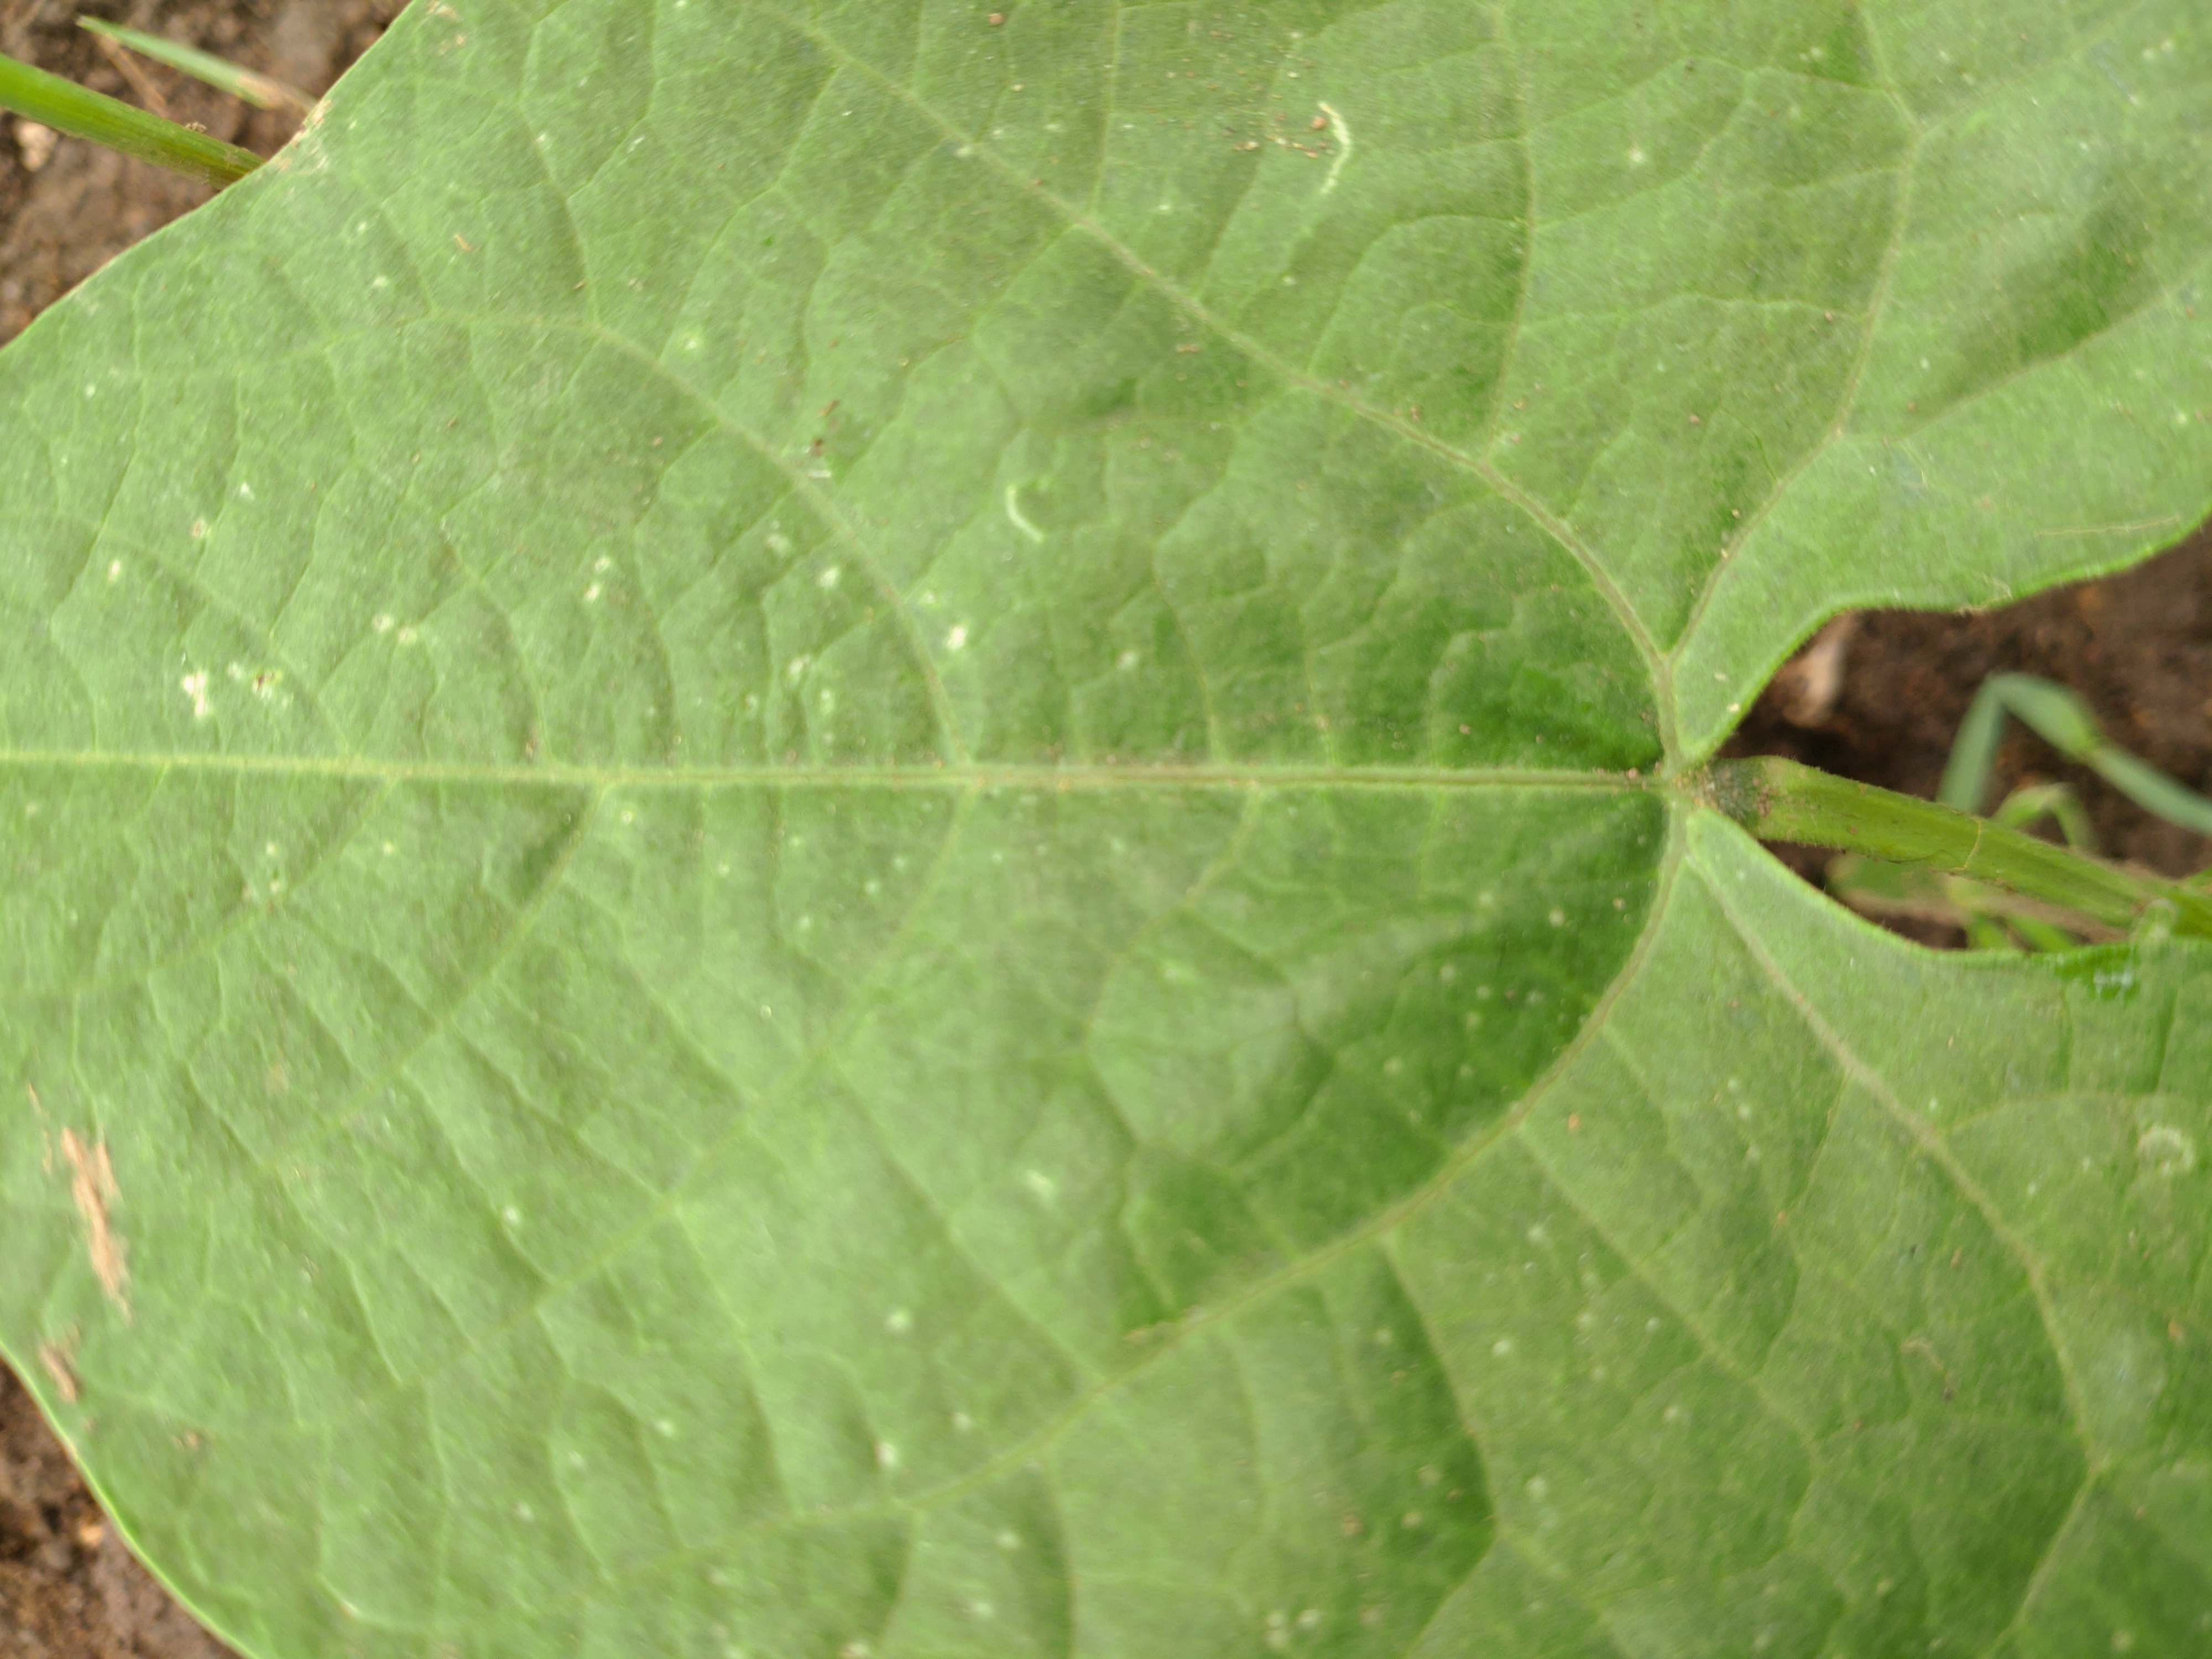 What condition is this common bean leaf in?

healthy
